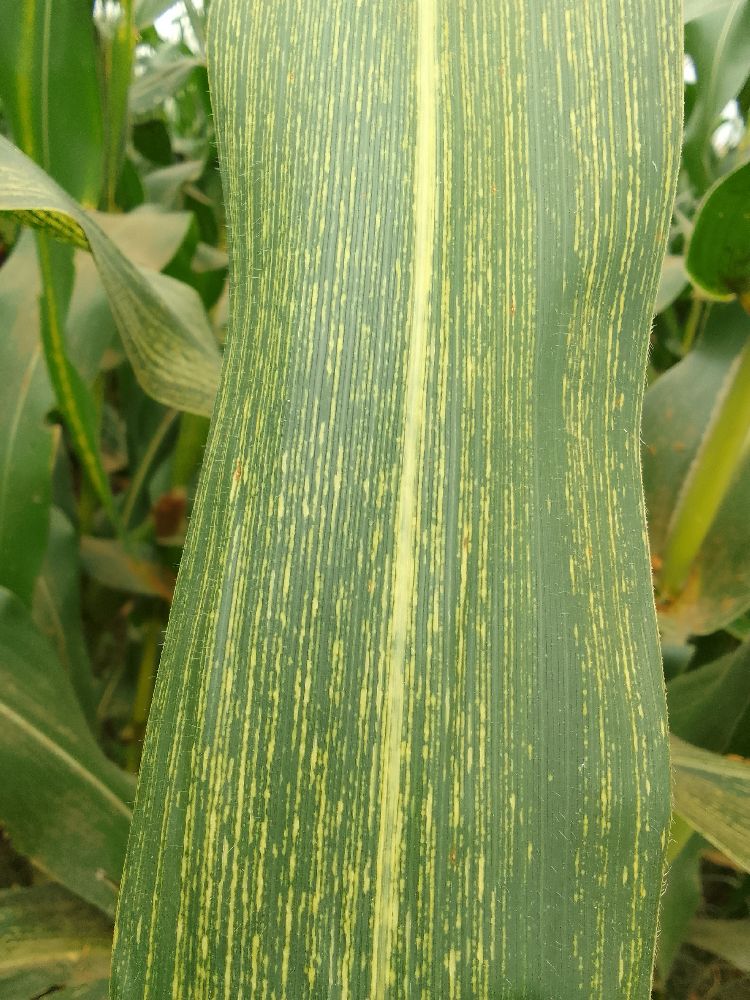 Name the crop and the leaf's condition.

maize, maize streak virus
